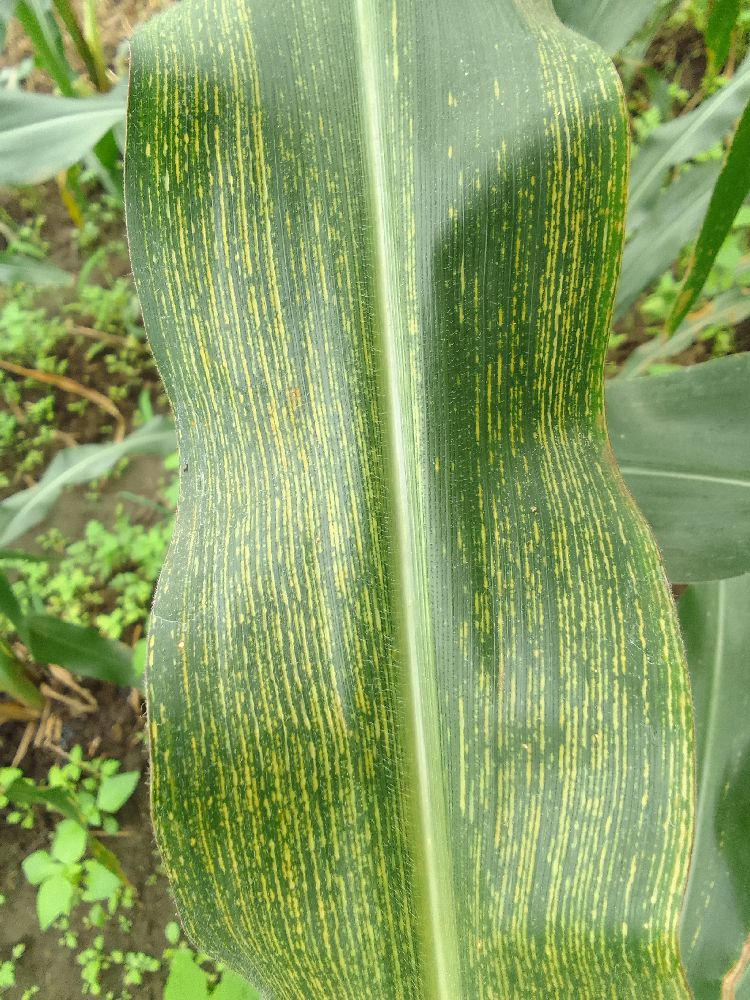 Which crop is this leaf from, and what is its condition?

maize, maize streak virus
